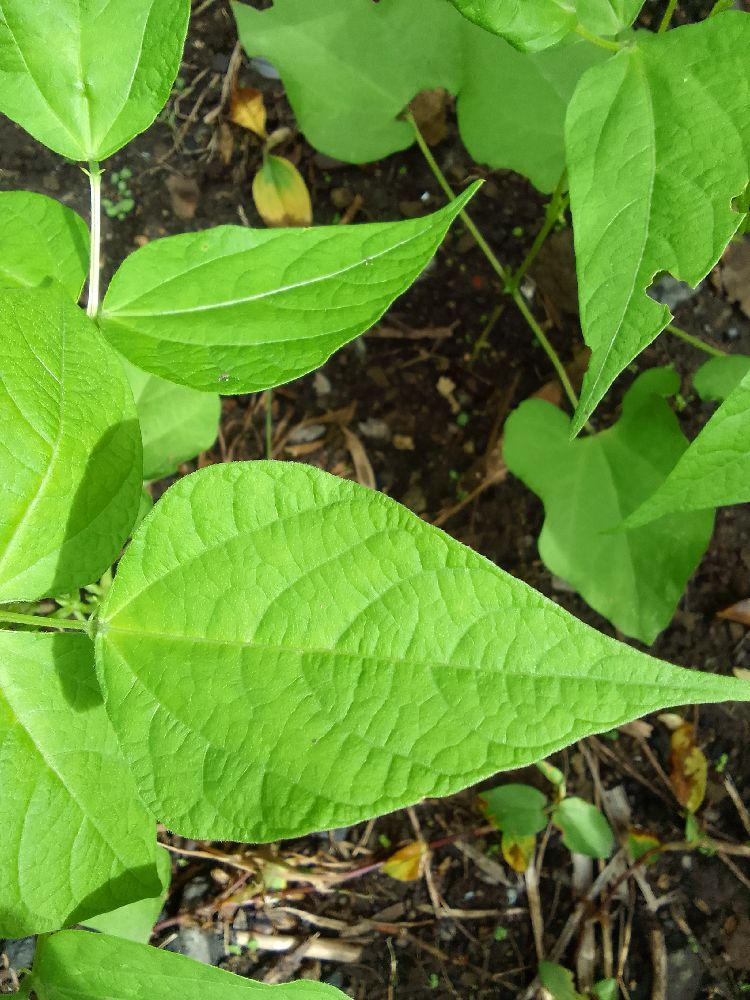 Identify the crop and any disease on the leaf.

common bean, healthy
